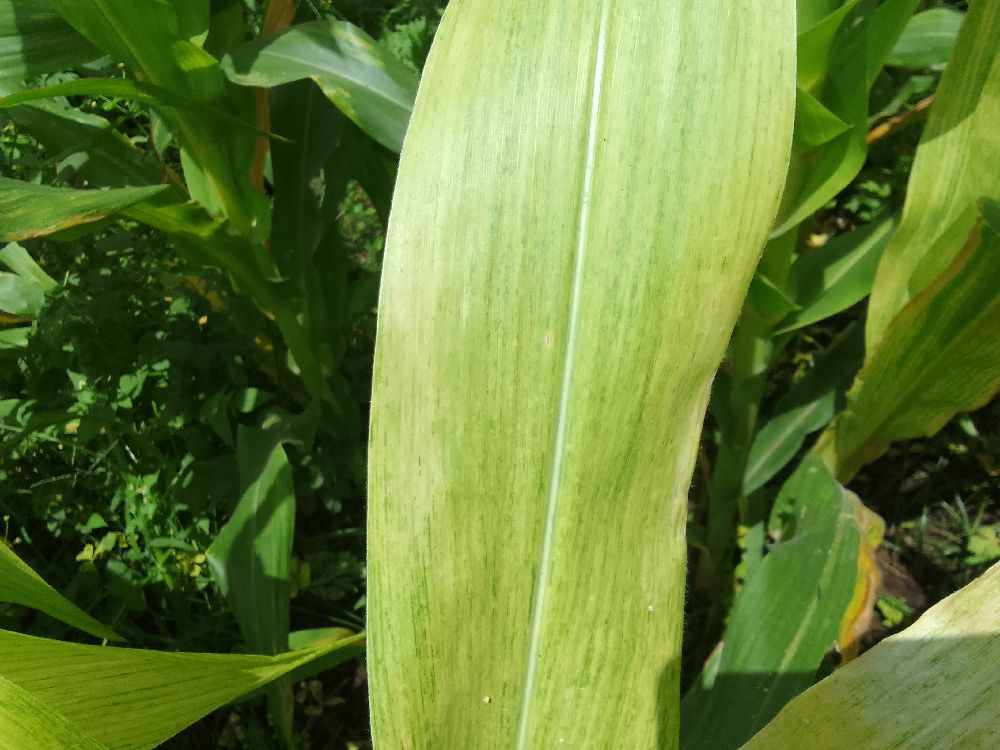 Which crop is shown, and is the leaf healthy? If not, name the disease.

maize, maize lethal necrosis
